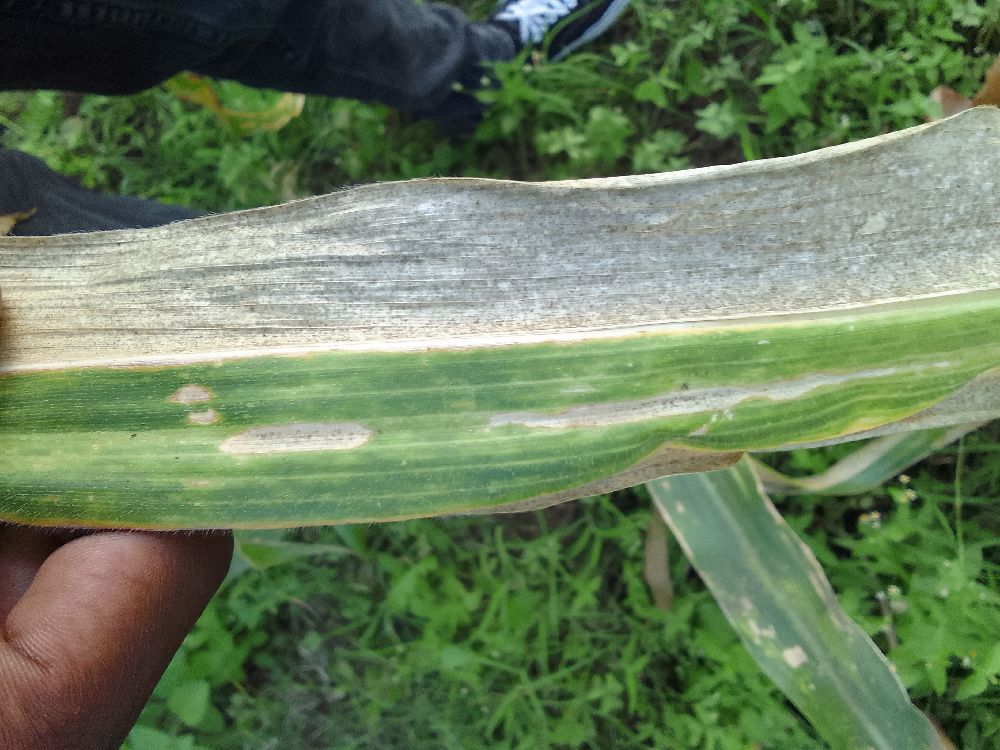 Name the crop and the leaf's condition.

maize, maize lethal necrosis
